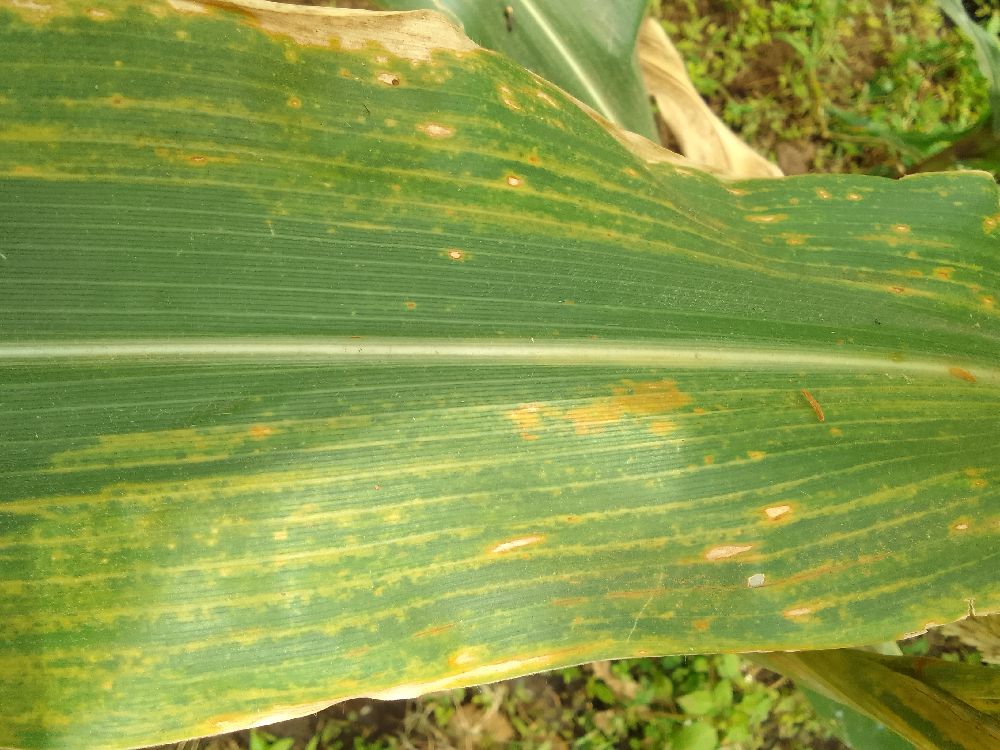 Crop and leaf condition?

maize, maize lethal necrosis
